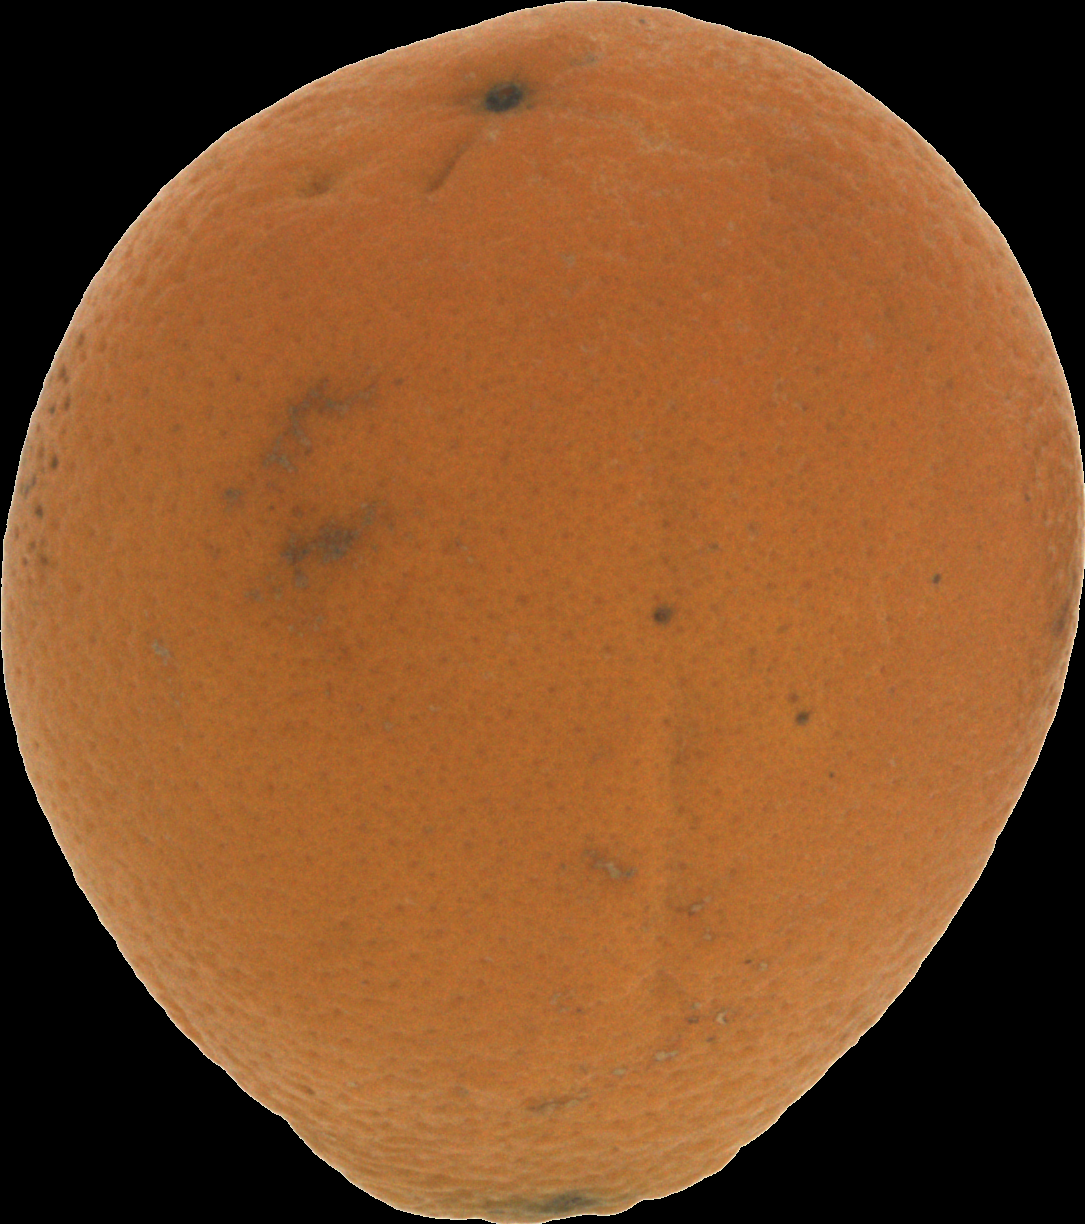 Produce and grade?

orange, bad
